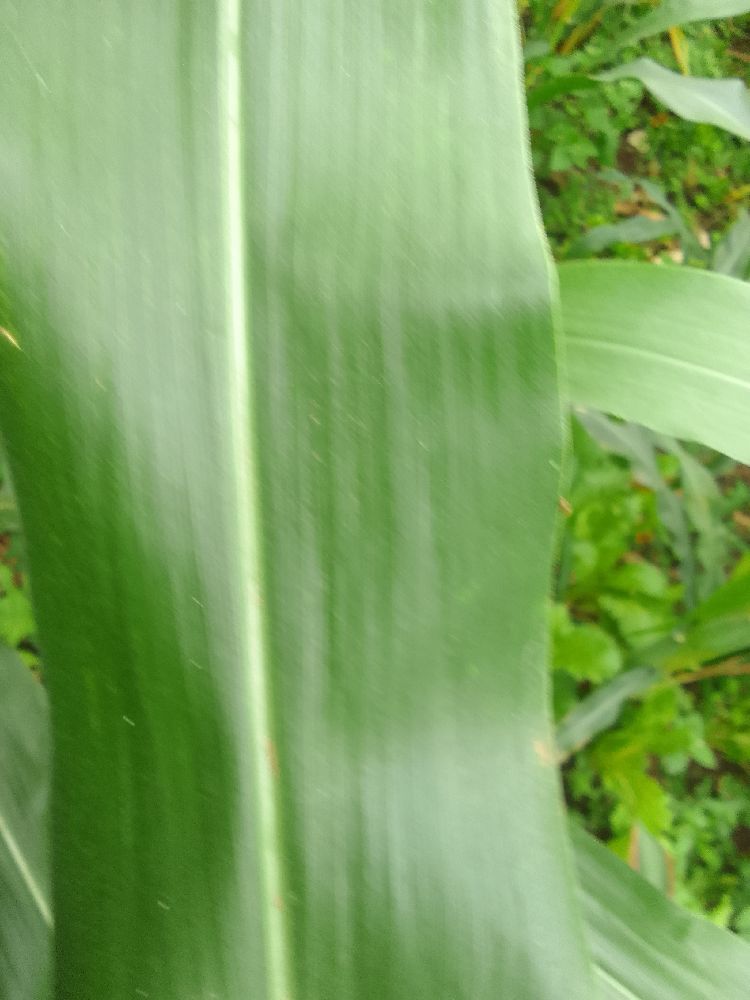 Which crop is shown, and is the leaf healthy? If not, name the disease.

maize, healthy
